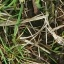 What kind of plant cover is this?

grass
